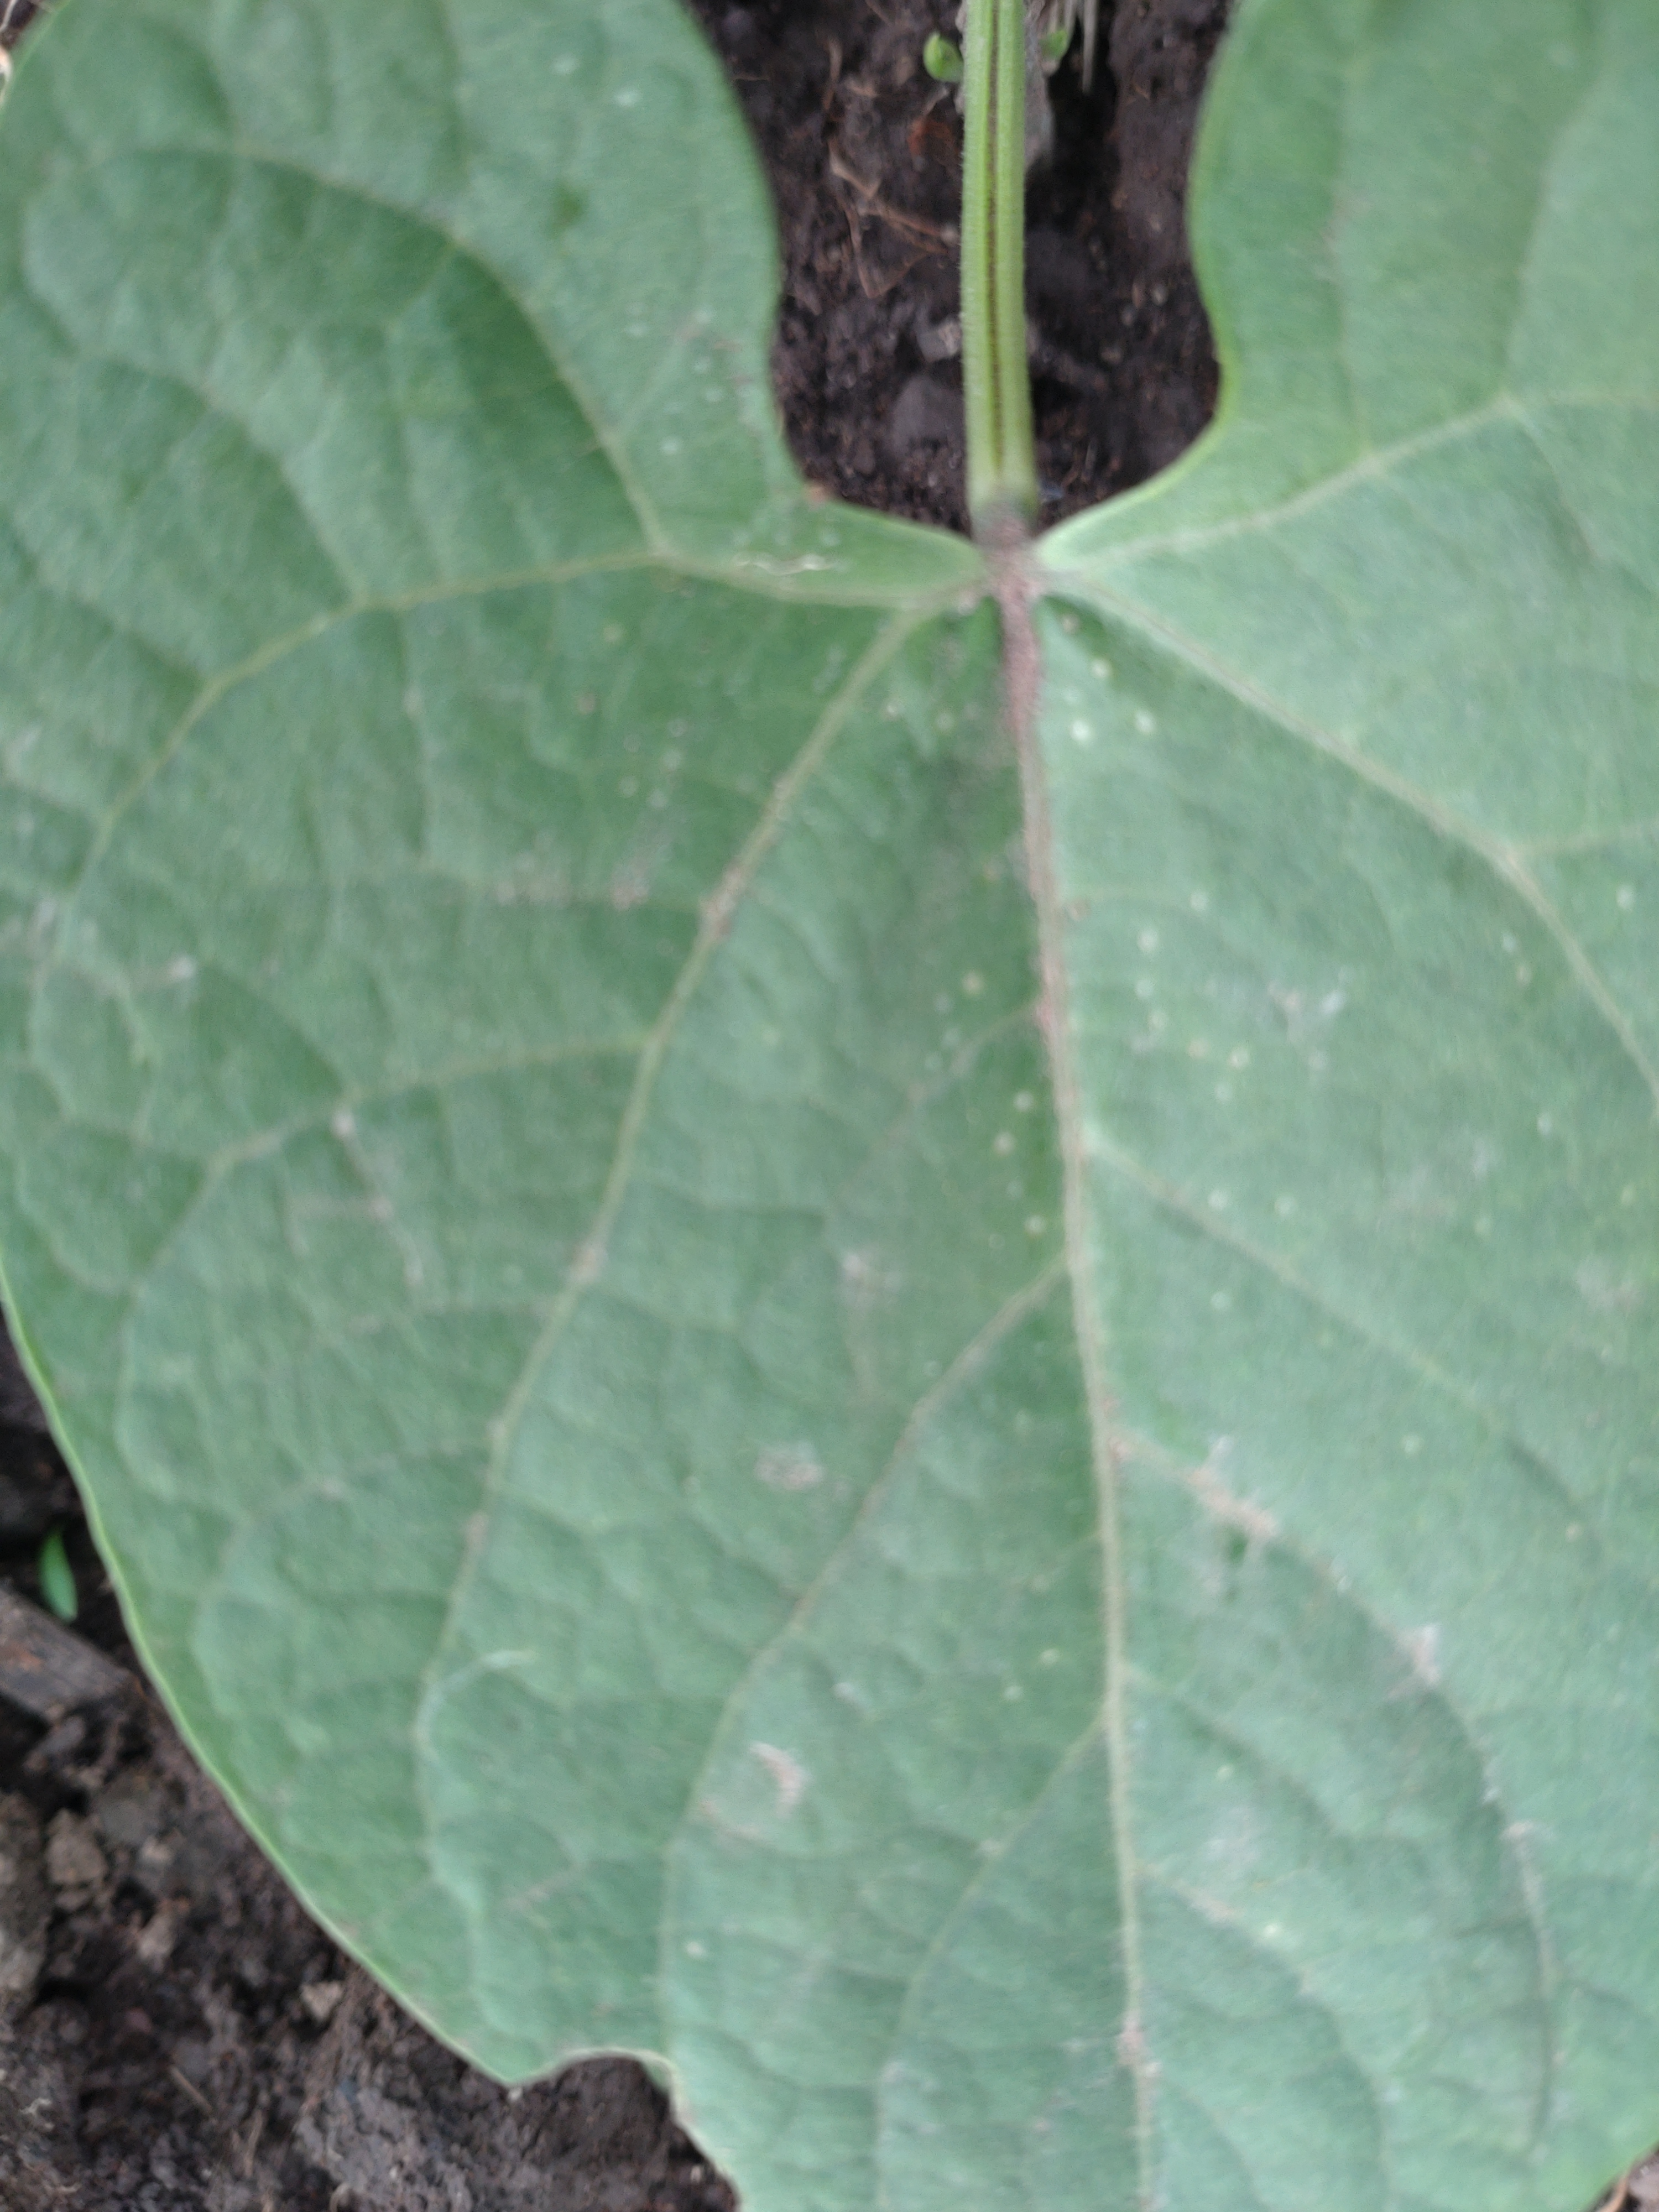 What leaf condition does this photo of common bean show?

healthy
